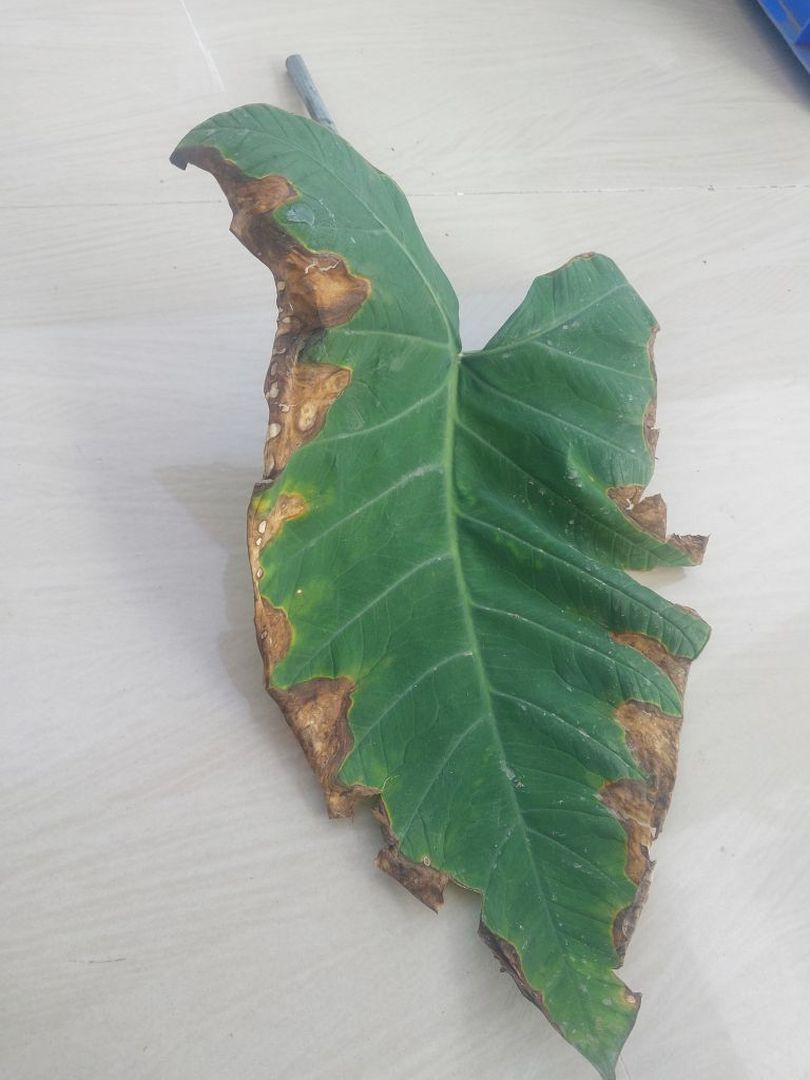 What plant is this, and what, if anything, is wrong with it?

taro, leaf blight
